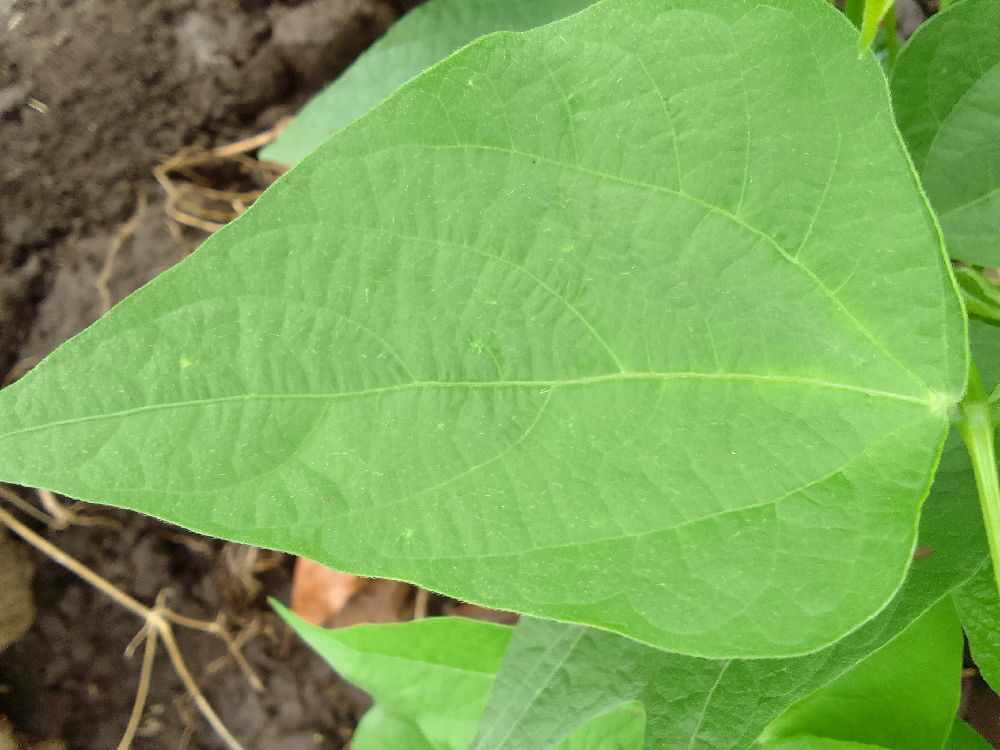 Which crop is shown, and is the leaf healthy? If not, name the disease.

common bean, healthy
